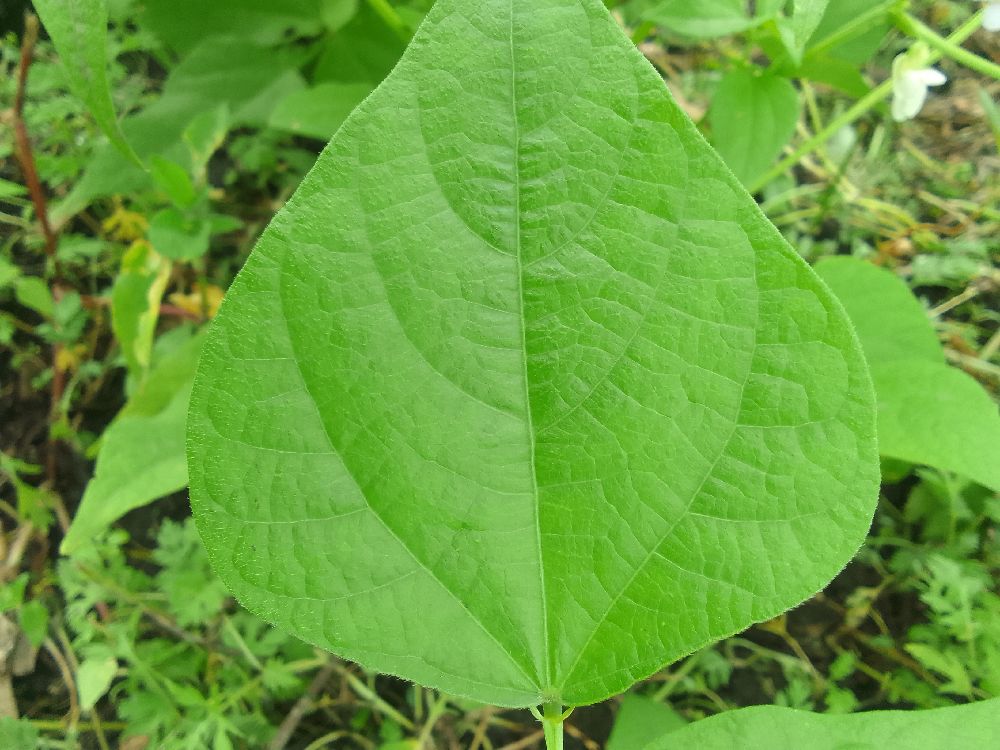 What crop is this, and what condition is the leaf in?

common bean, healthy
